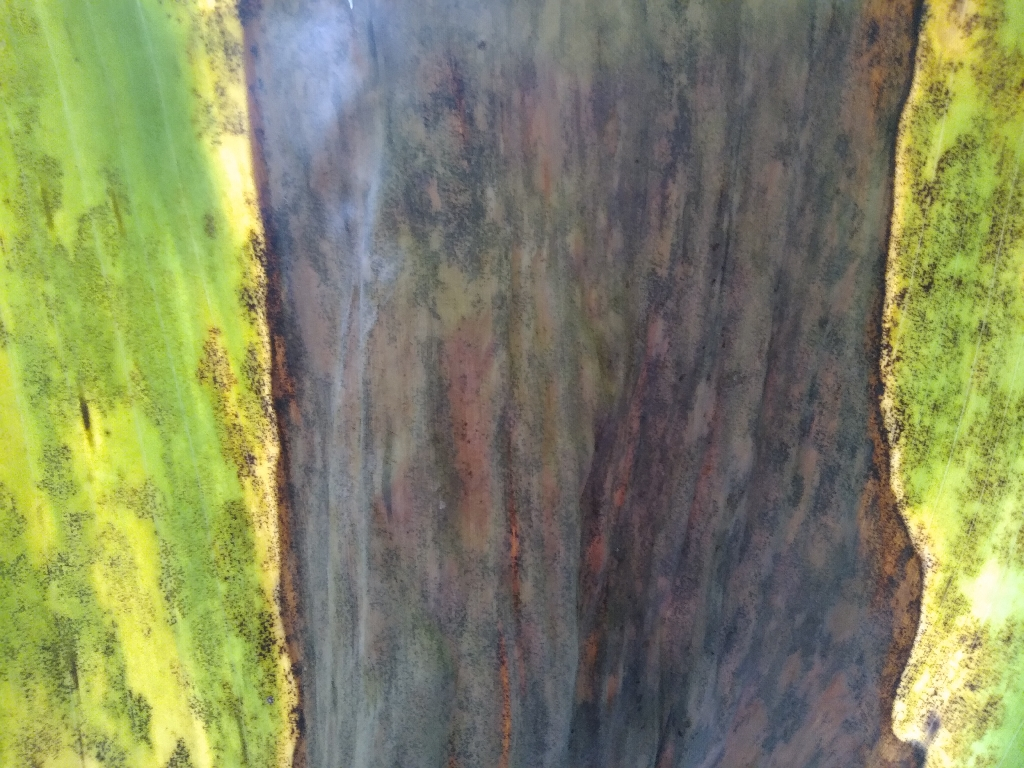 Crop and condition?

banana, black sigatoka
